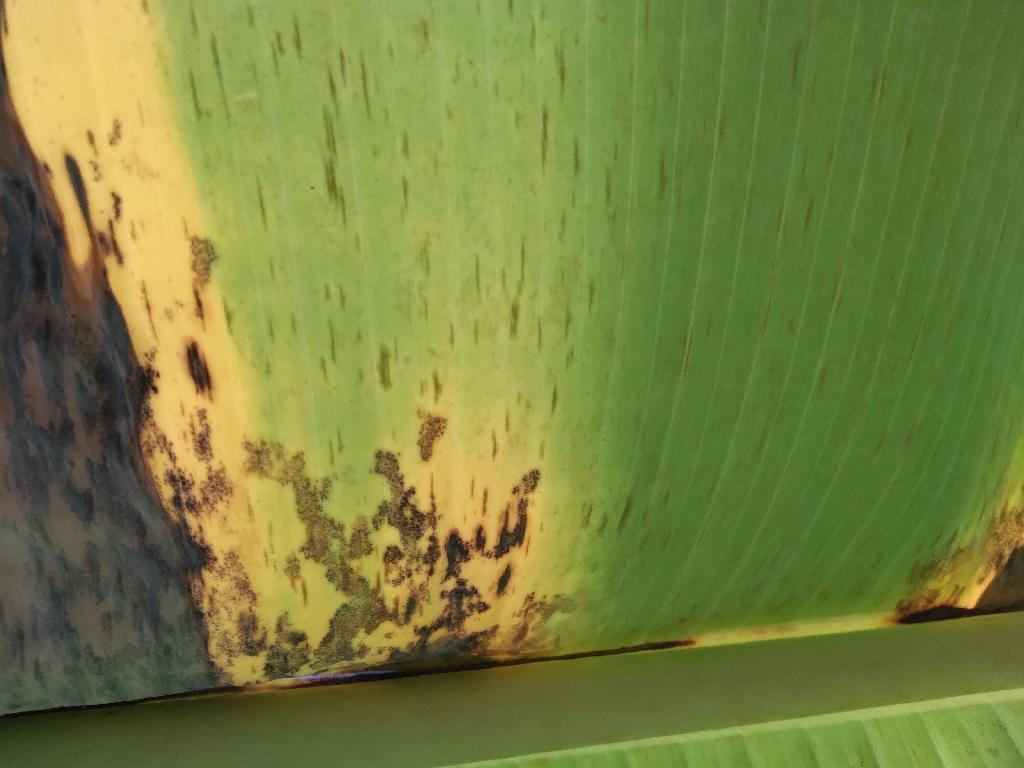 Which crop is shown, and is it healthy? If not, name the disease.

banana, black sigatoka
